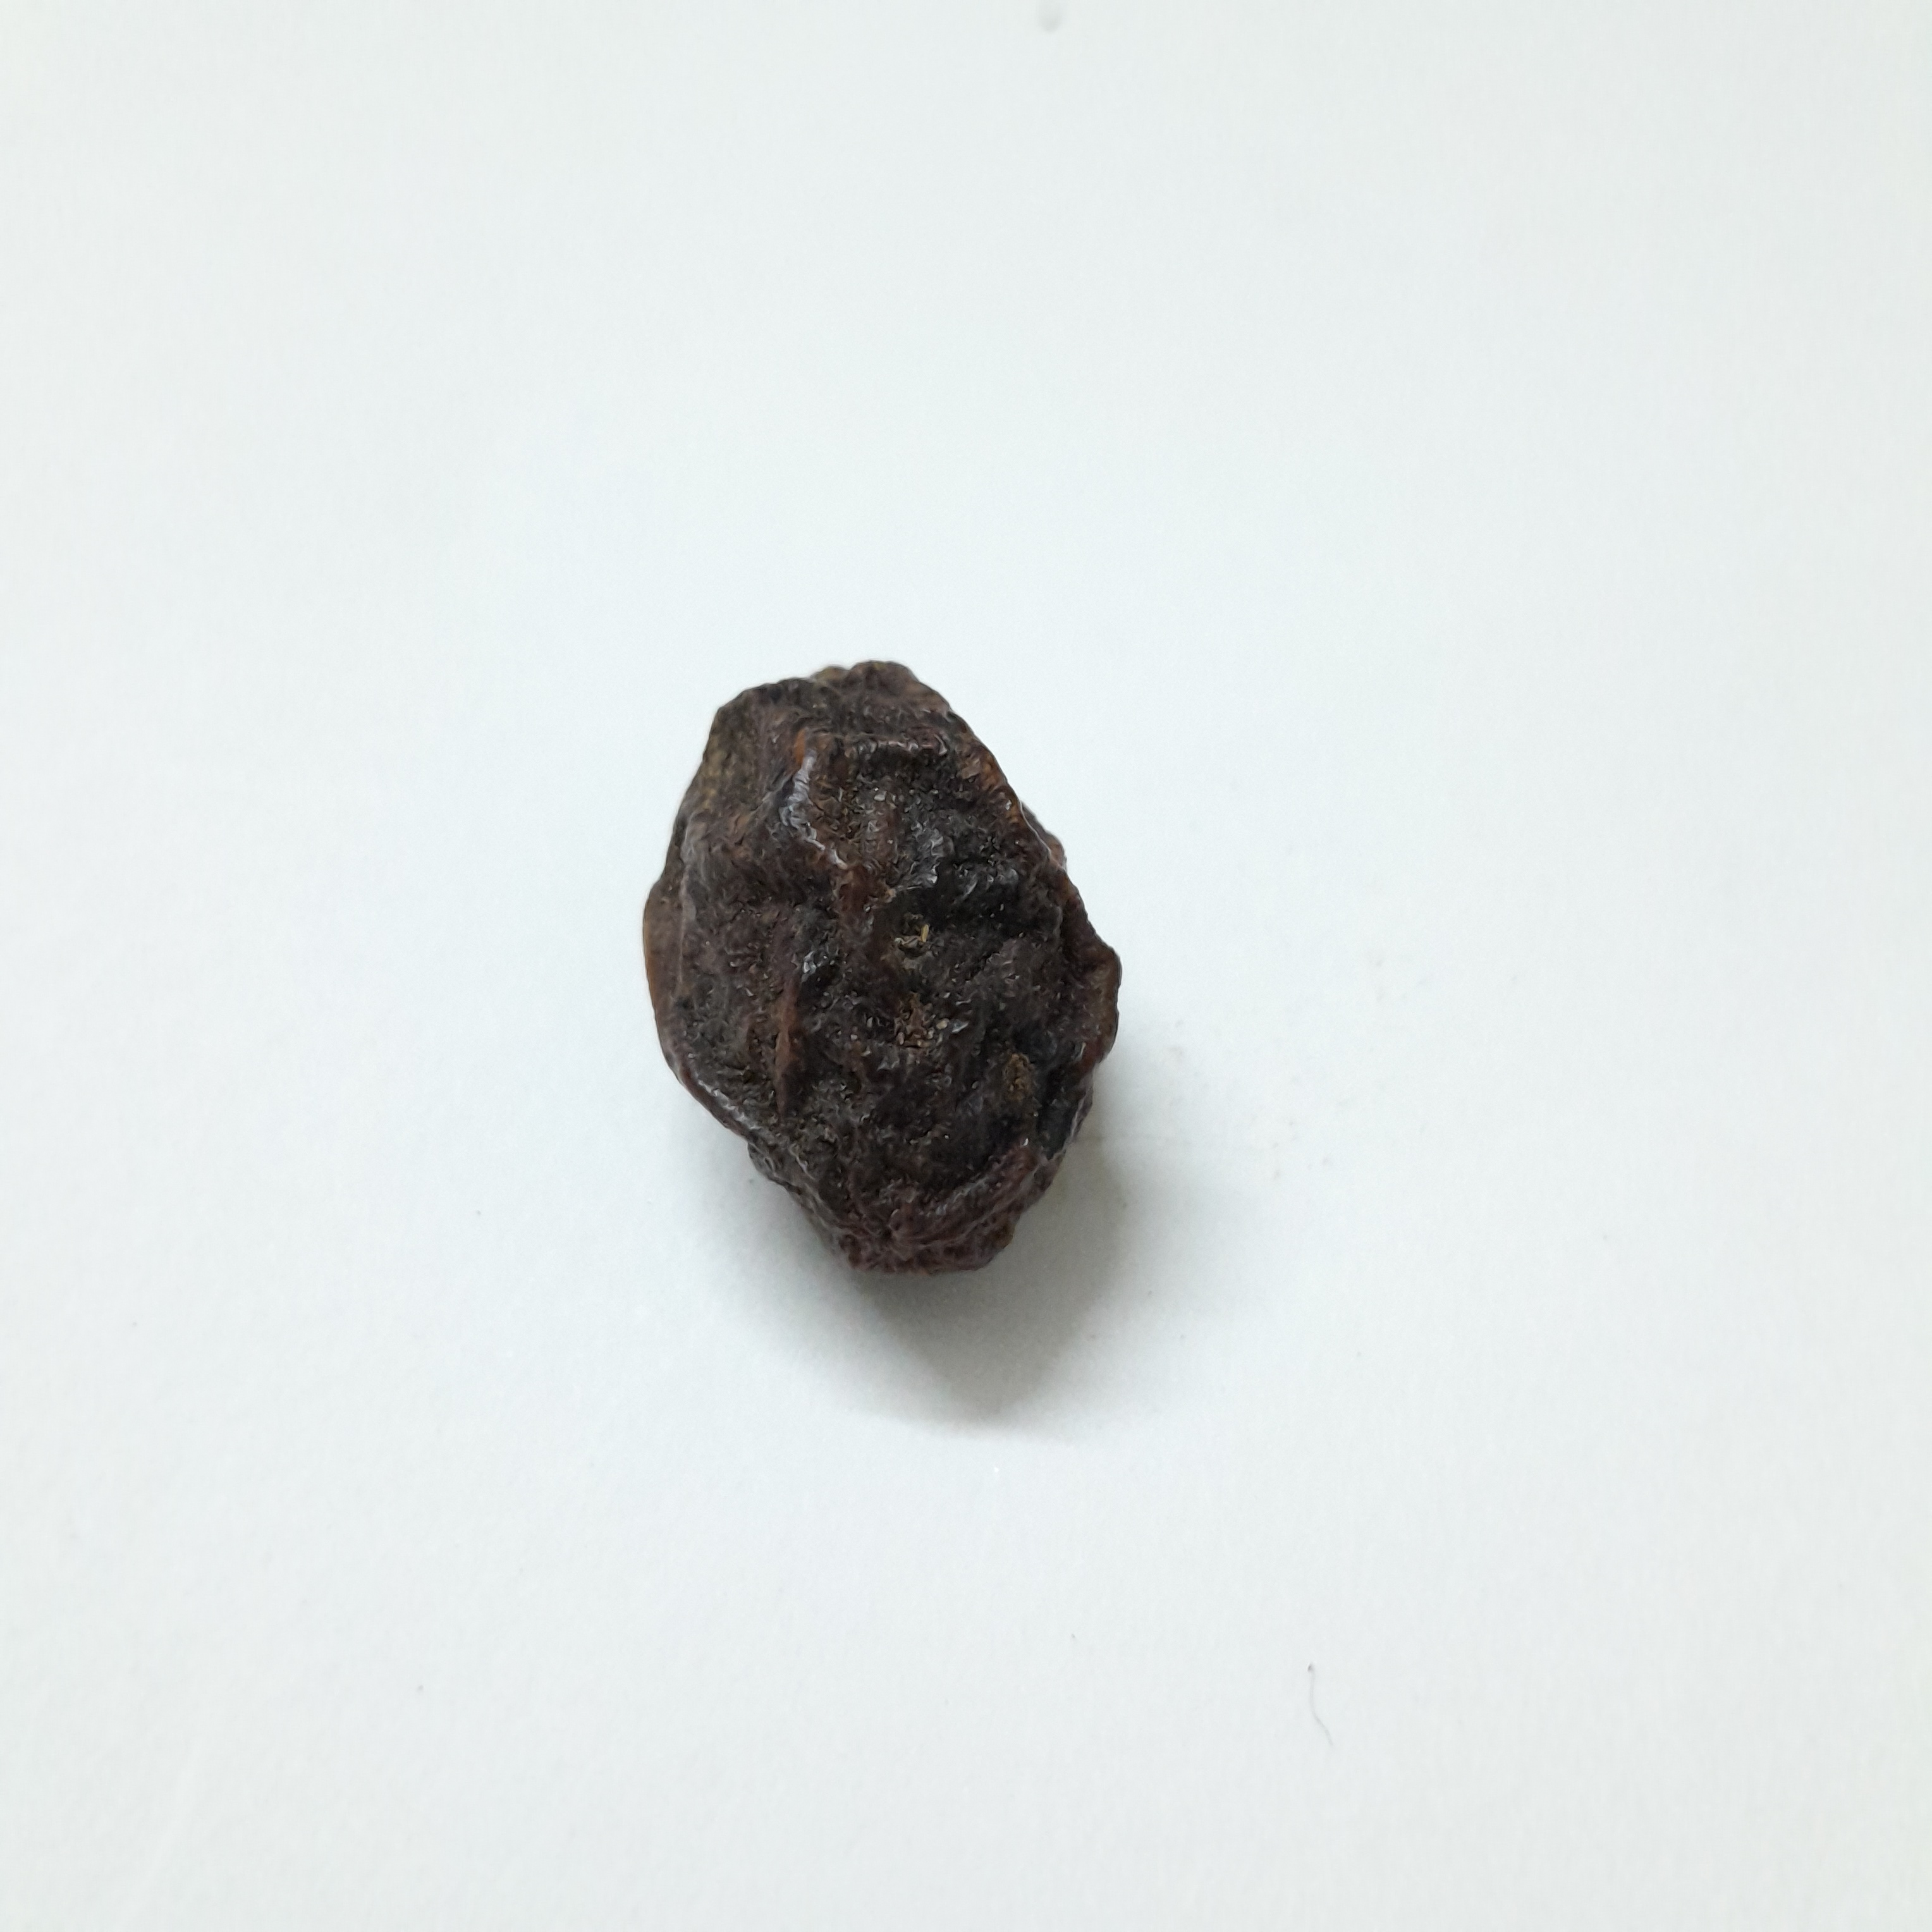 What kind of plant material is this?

kadukharik
